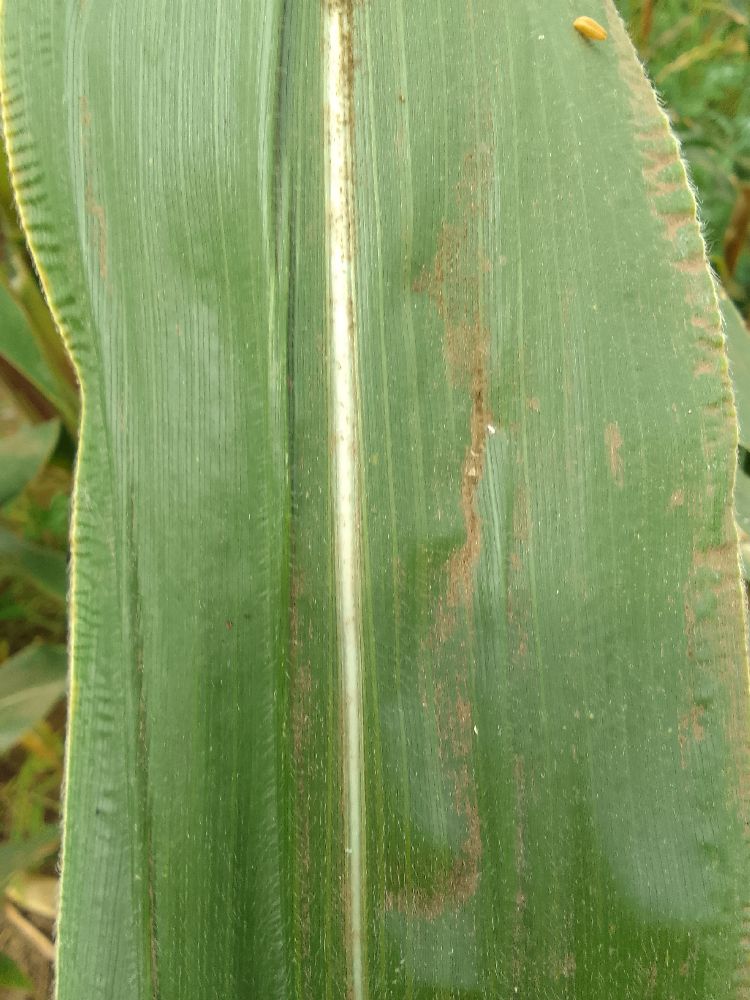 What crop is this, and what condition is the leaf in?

maize, healthy
